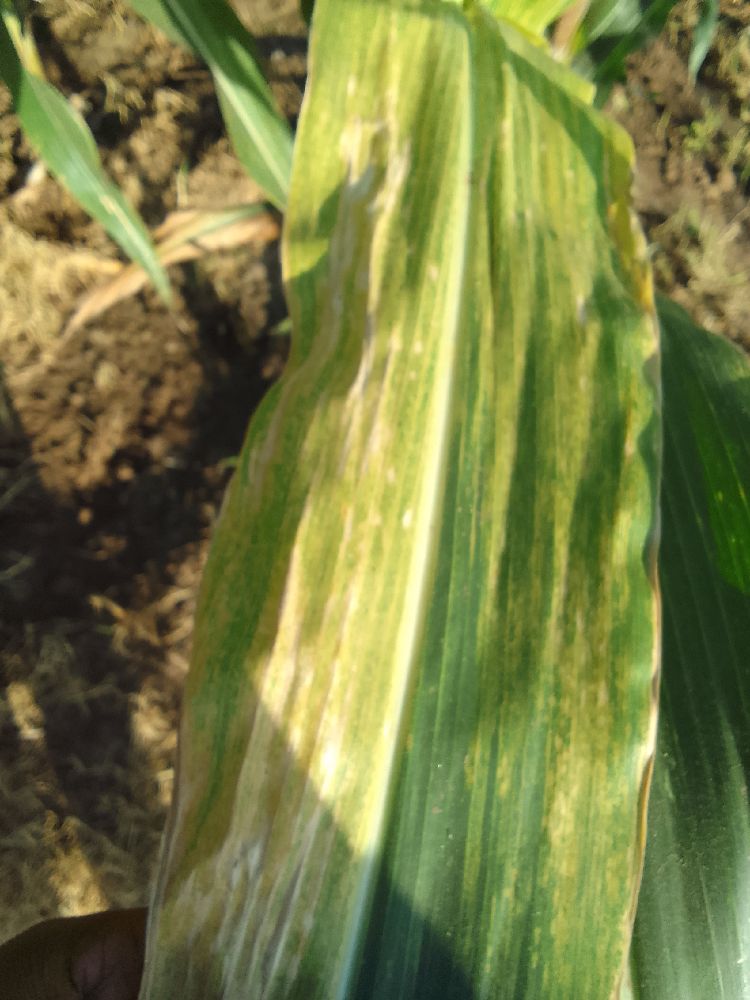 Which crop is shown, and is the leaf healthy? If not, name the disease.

maize, maize lethal necrosis
